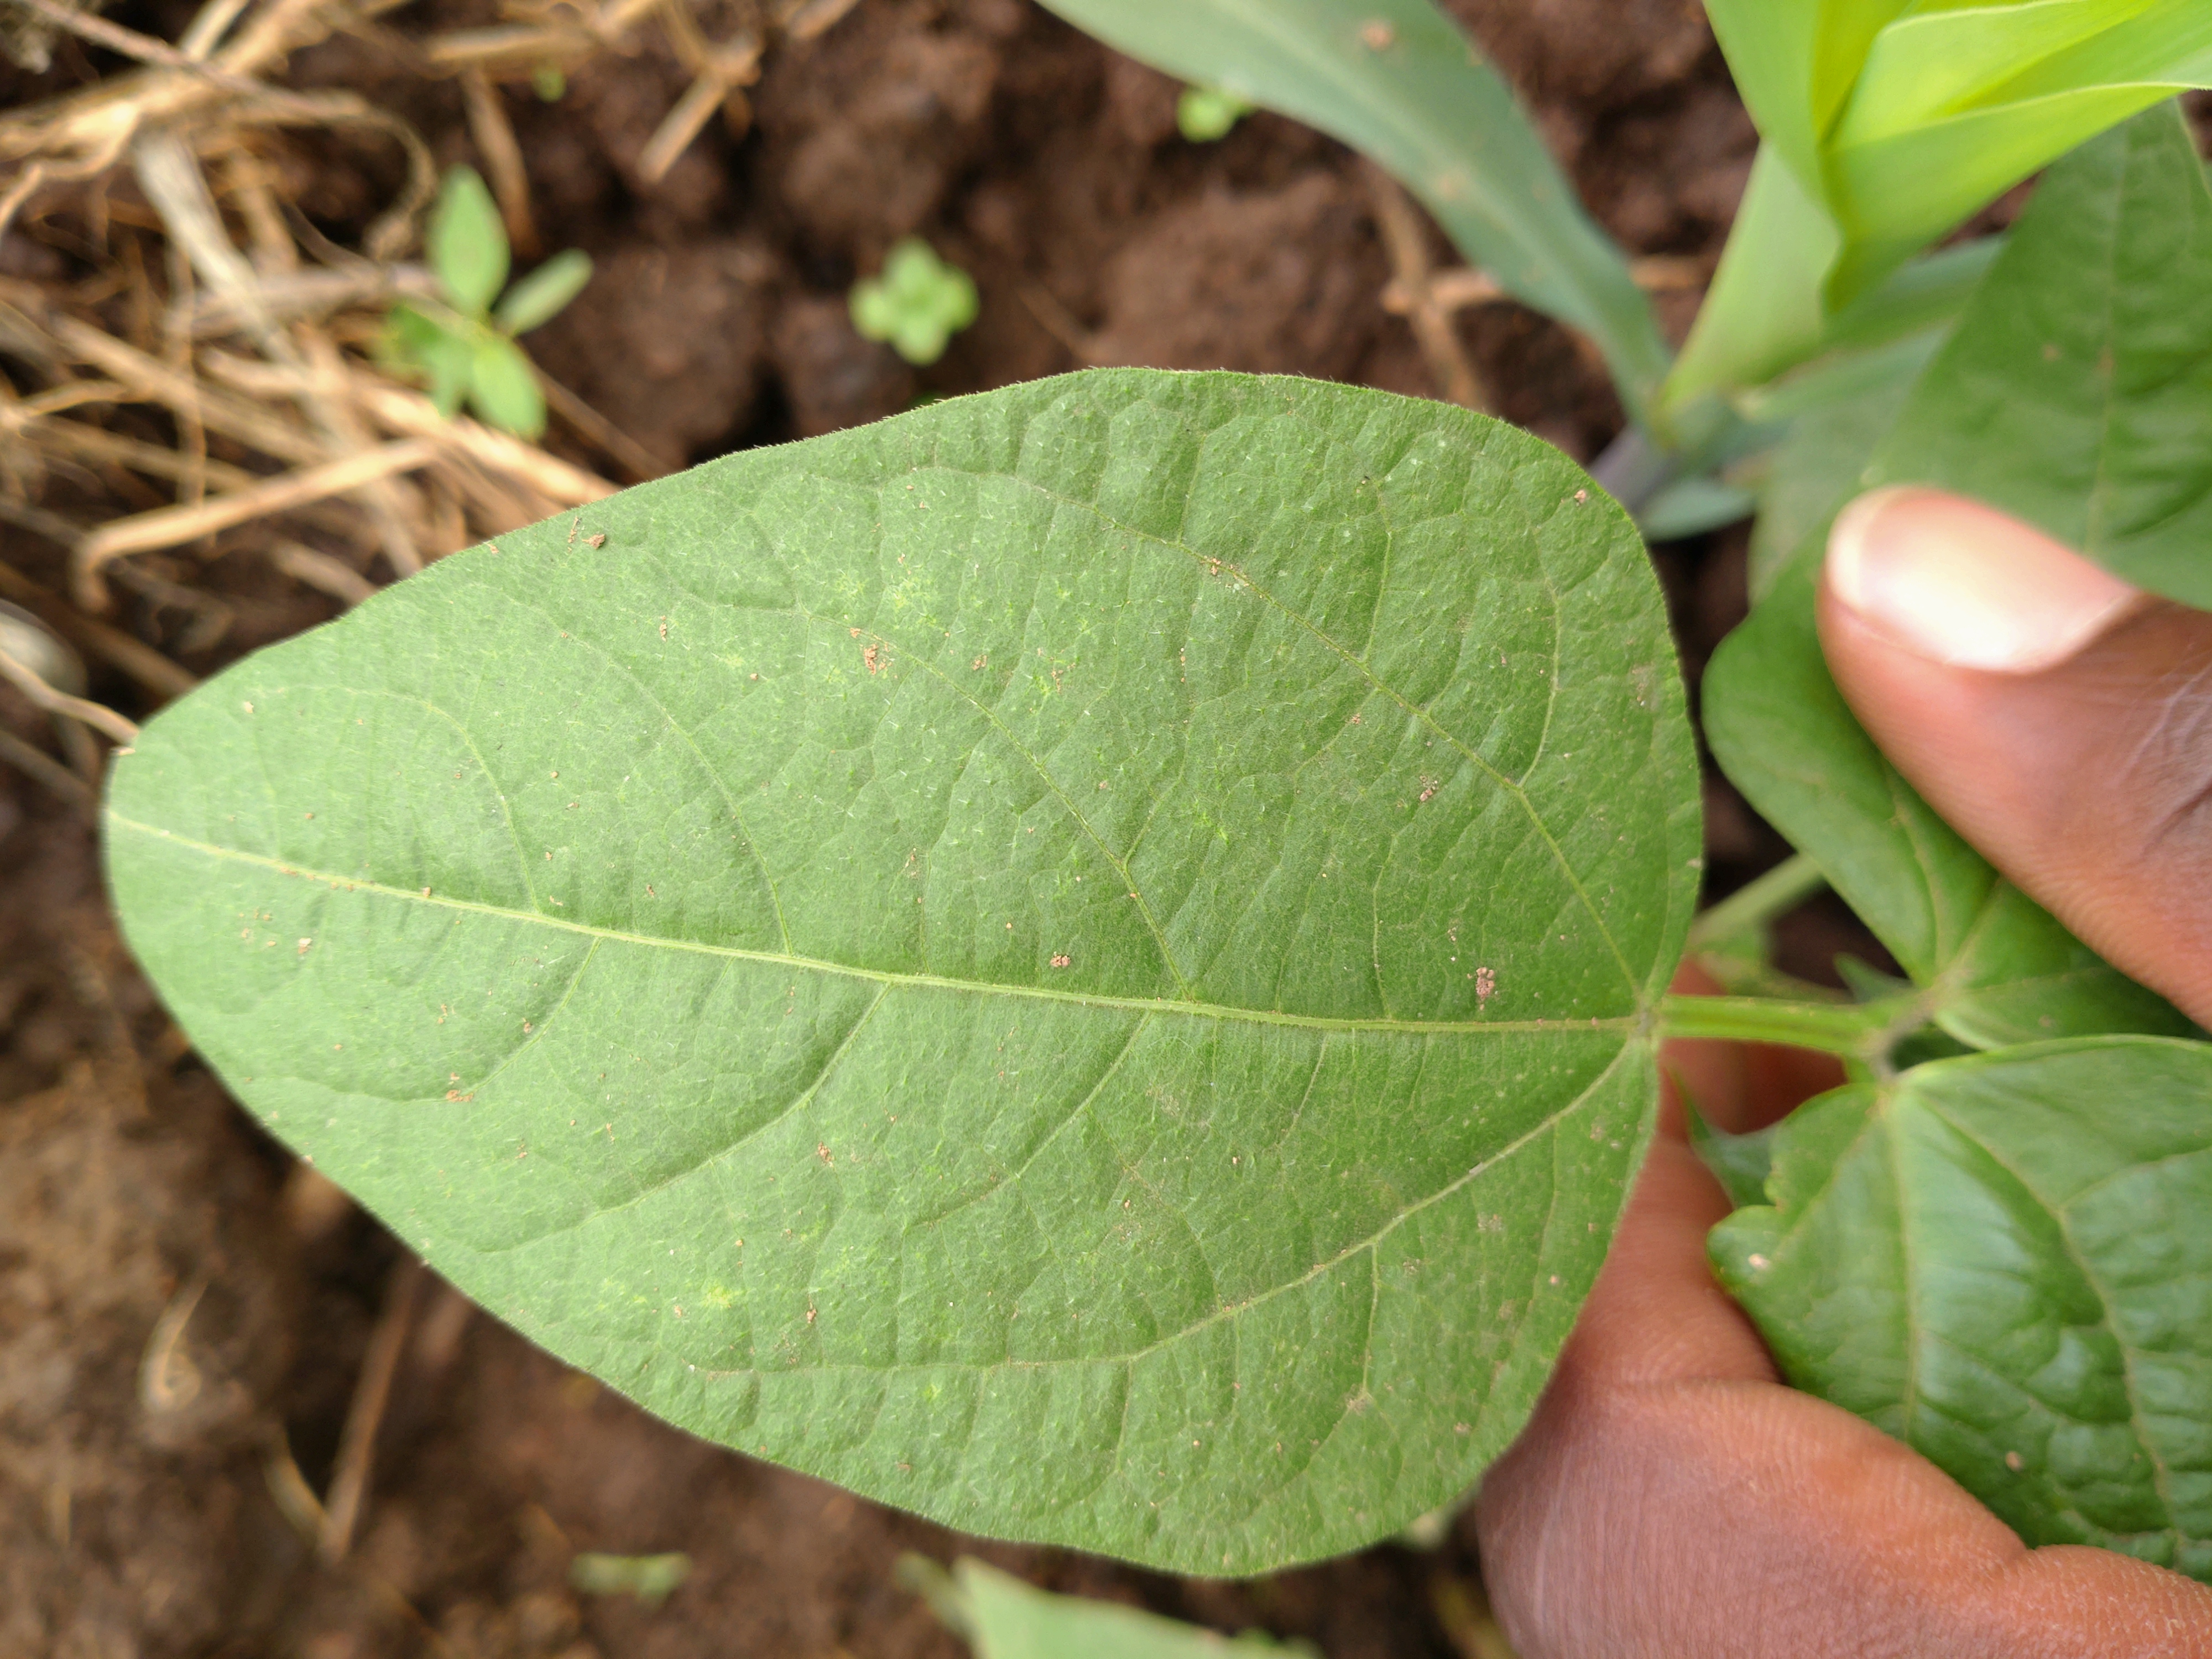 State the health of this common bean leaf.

healthy
